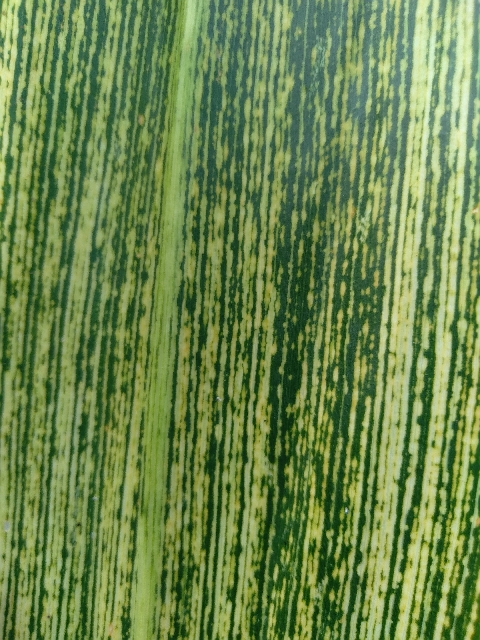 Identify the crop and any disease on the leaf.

maize, maize streak virus
